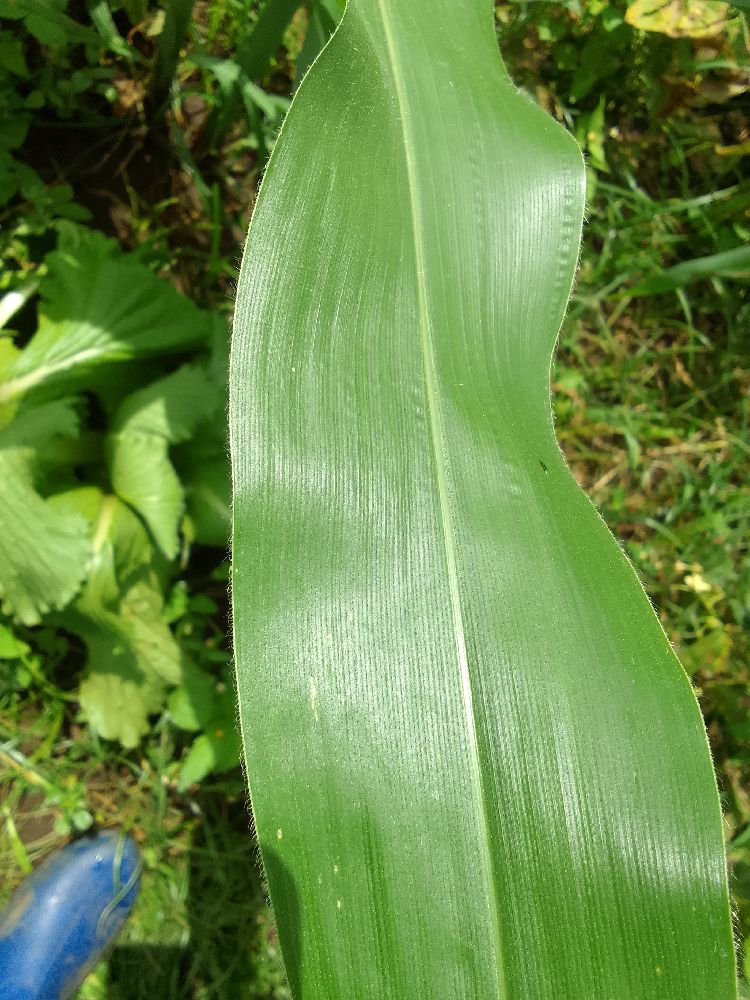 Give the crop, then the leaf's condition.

maize, healthy
